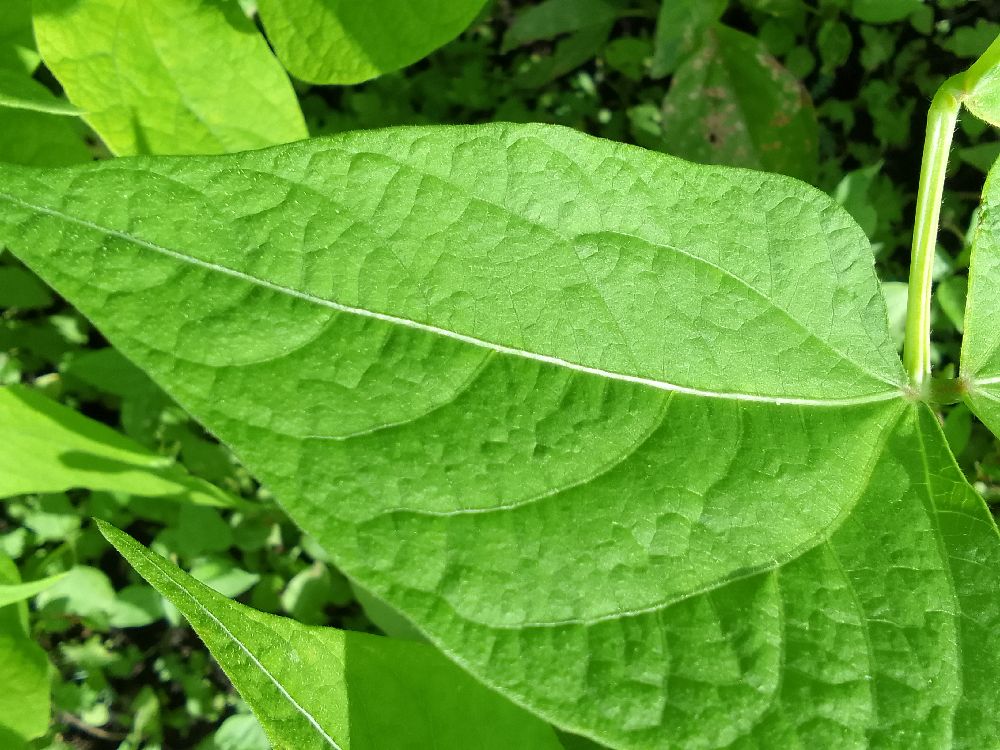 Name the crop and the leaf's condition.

common bean, healthy
